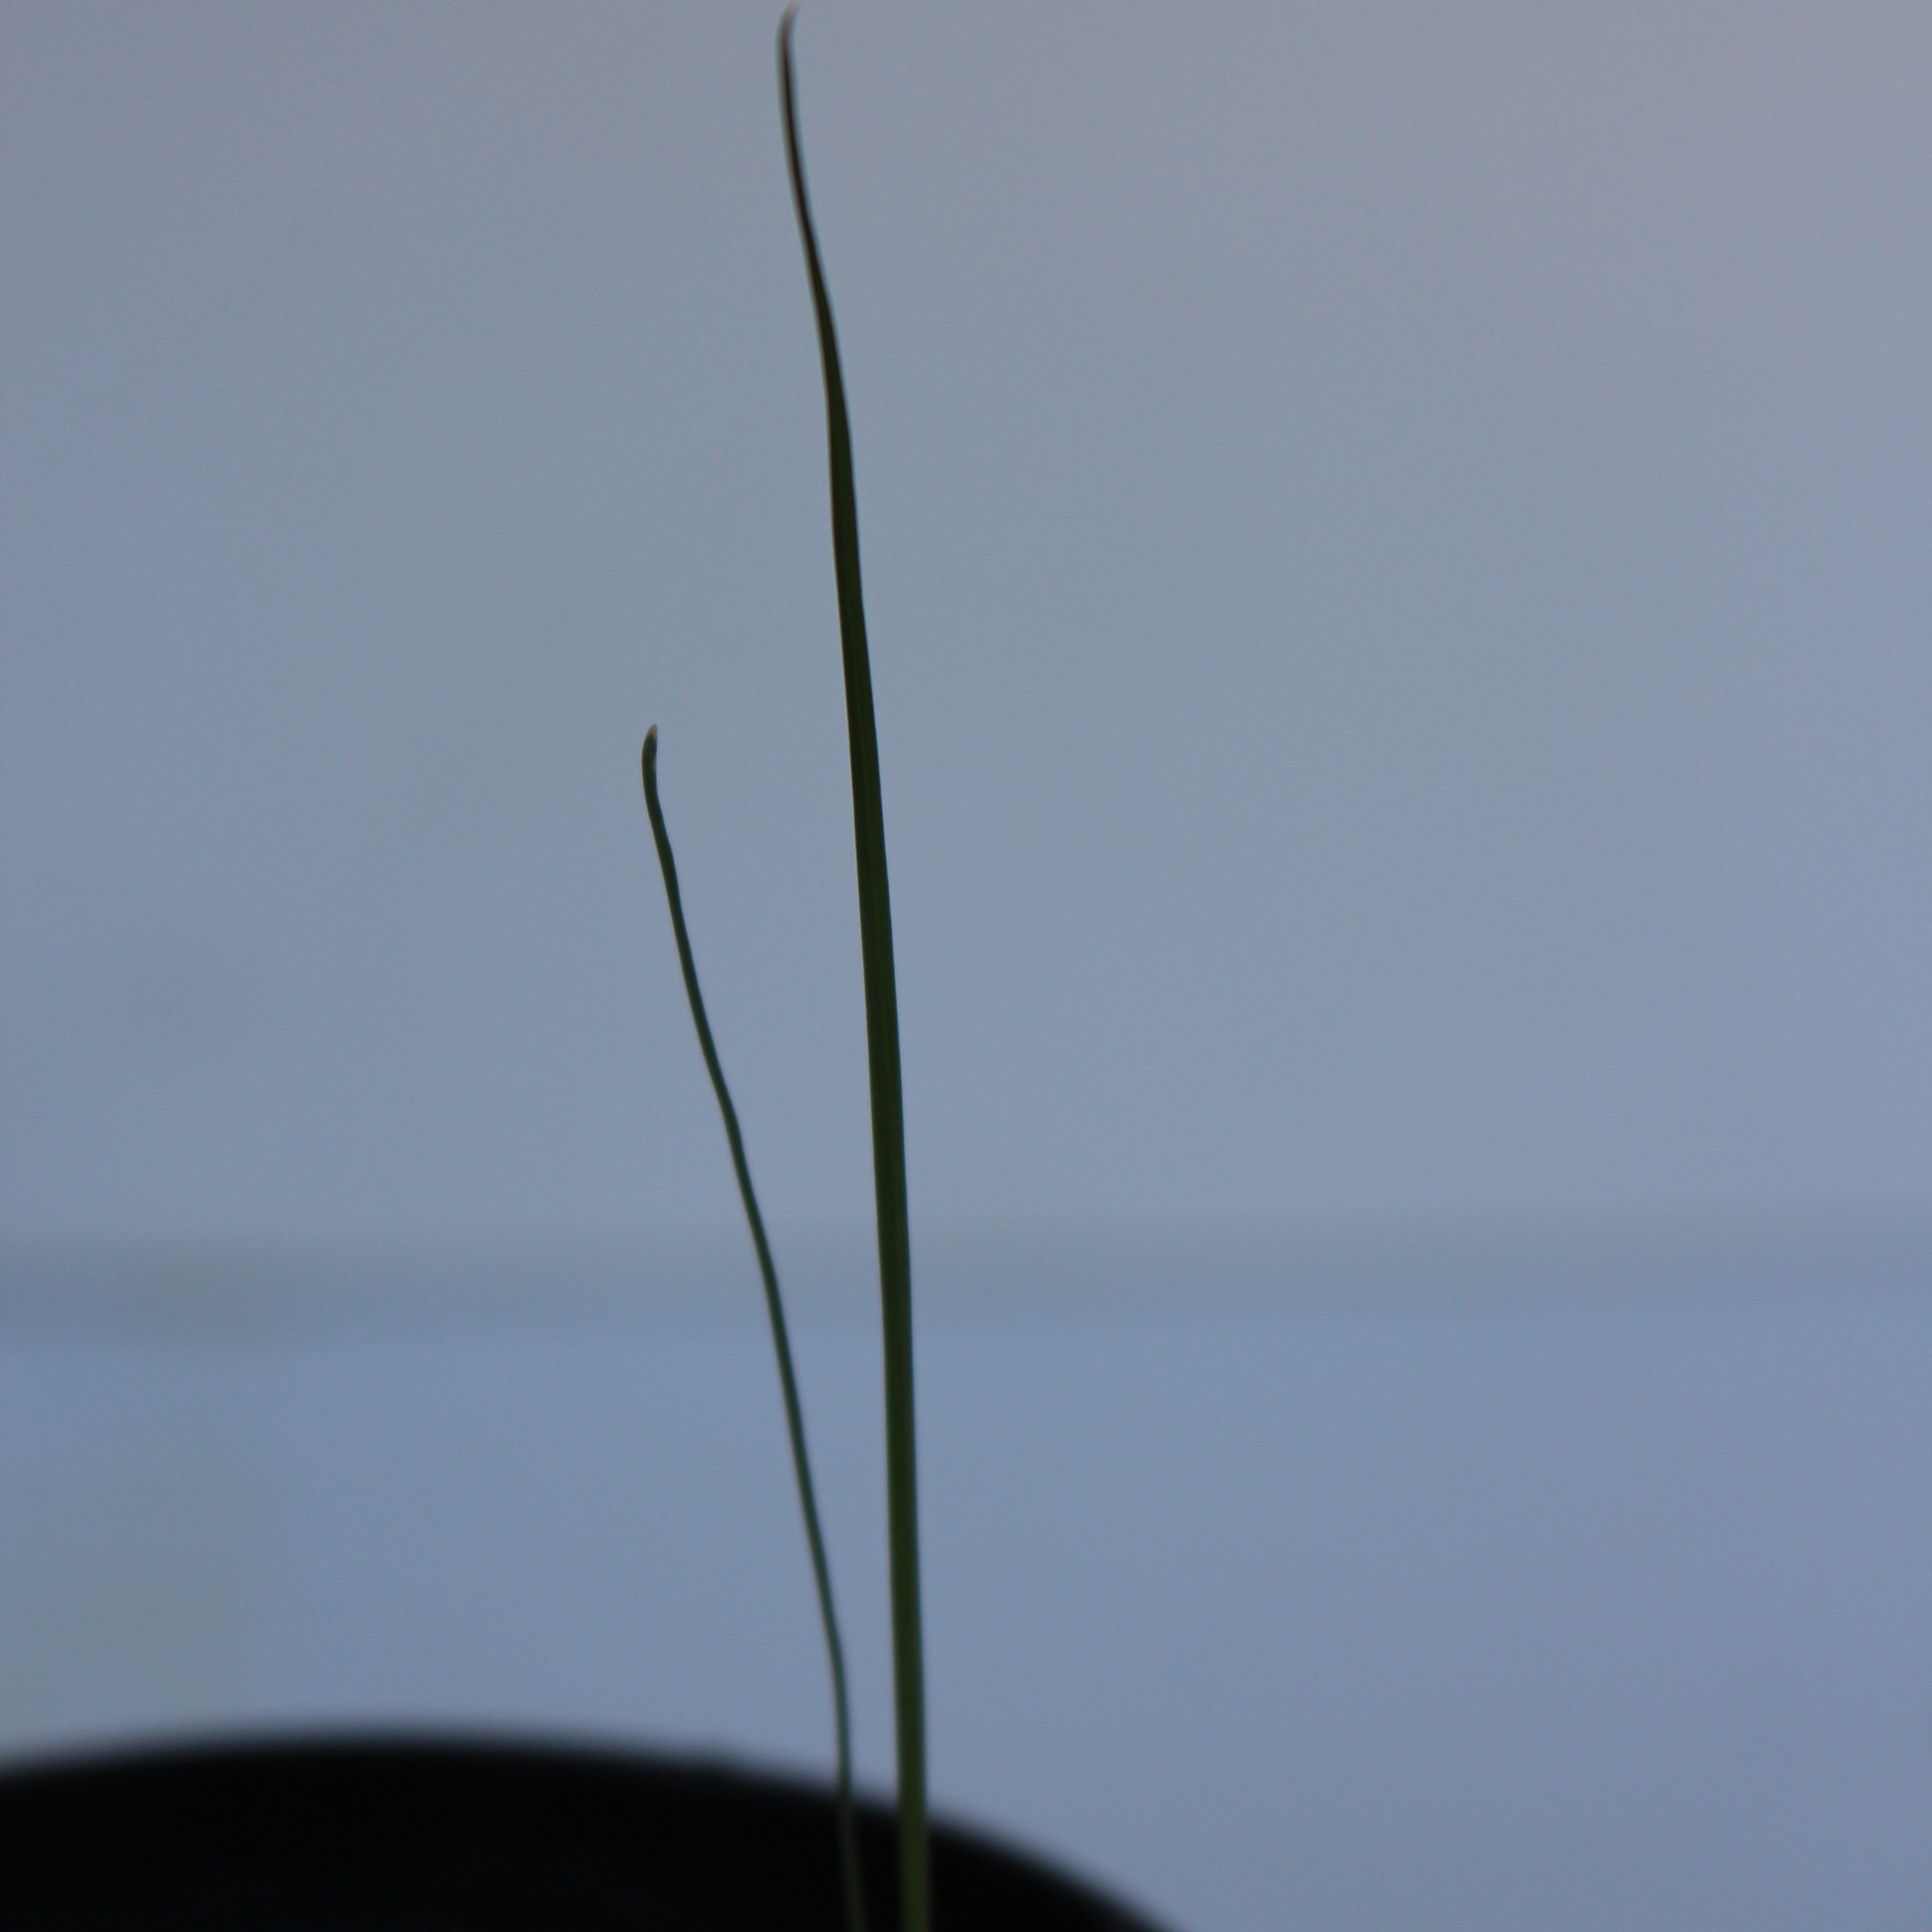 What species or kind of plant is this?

Lolium multiflorum
